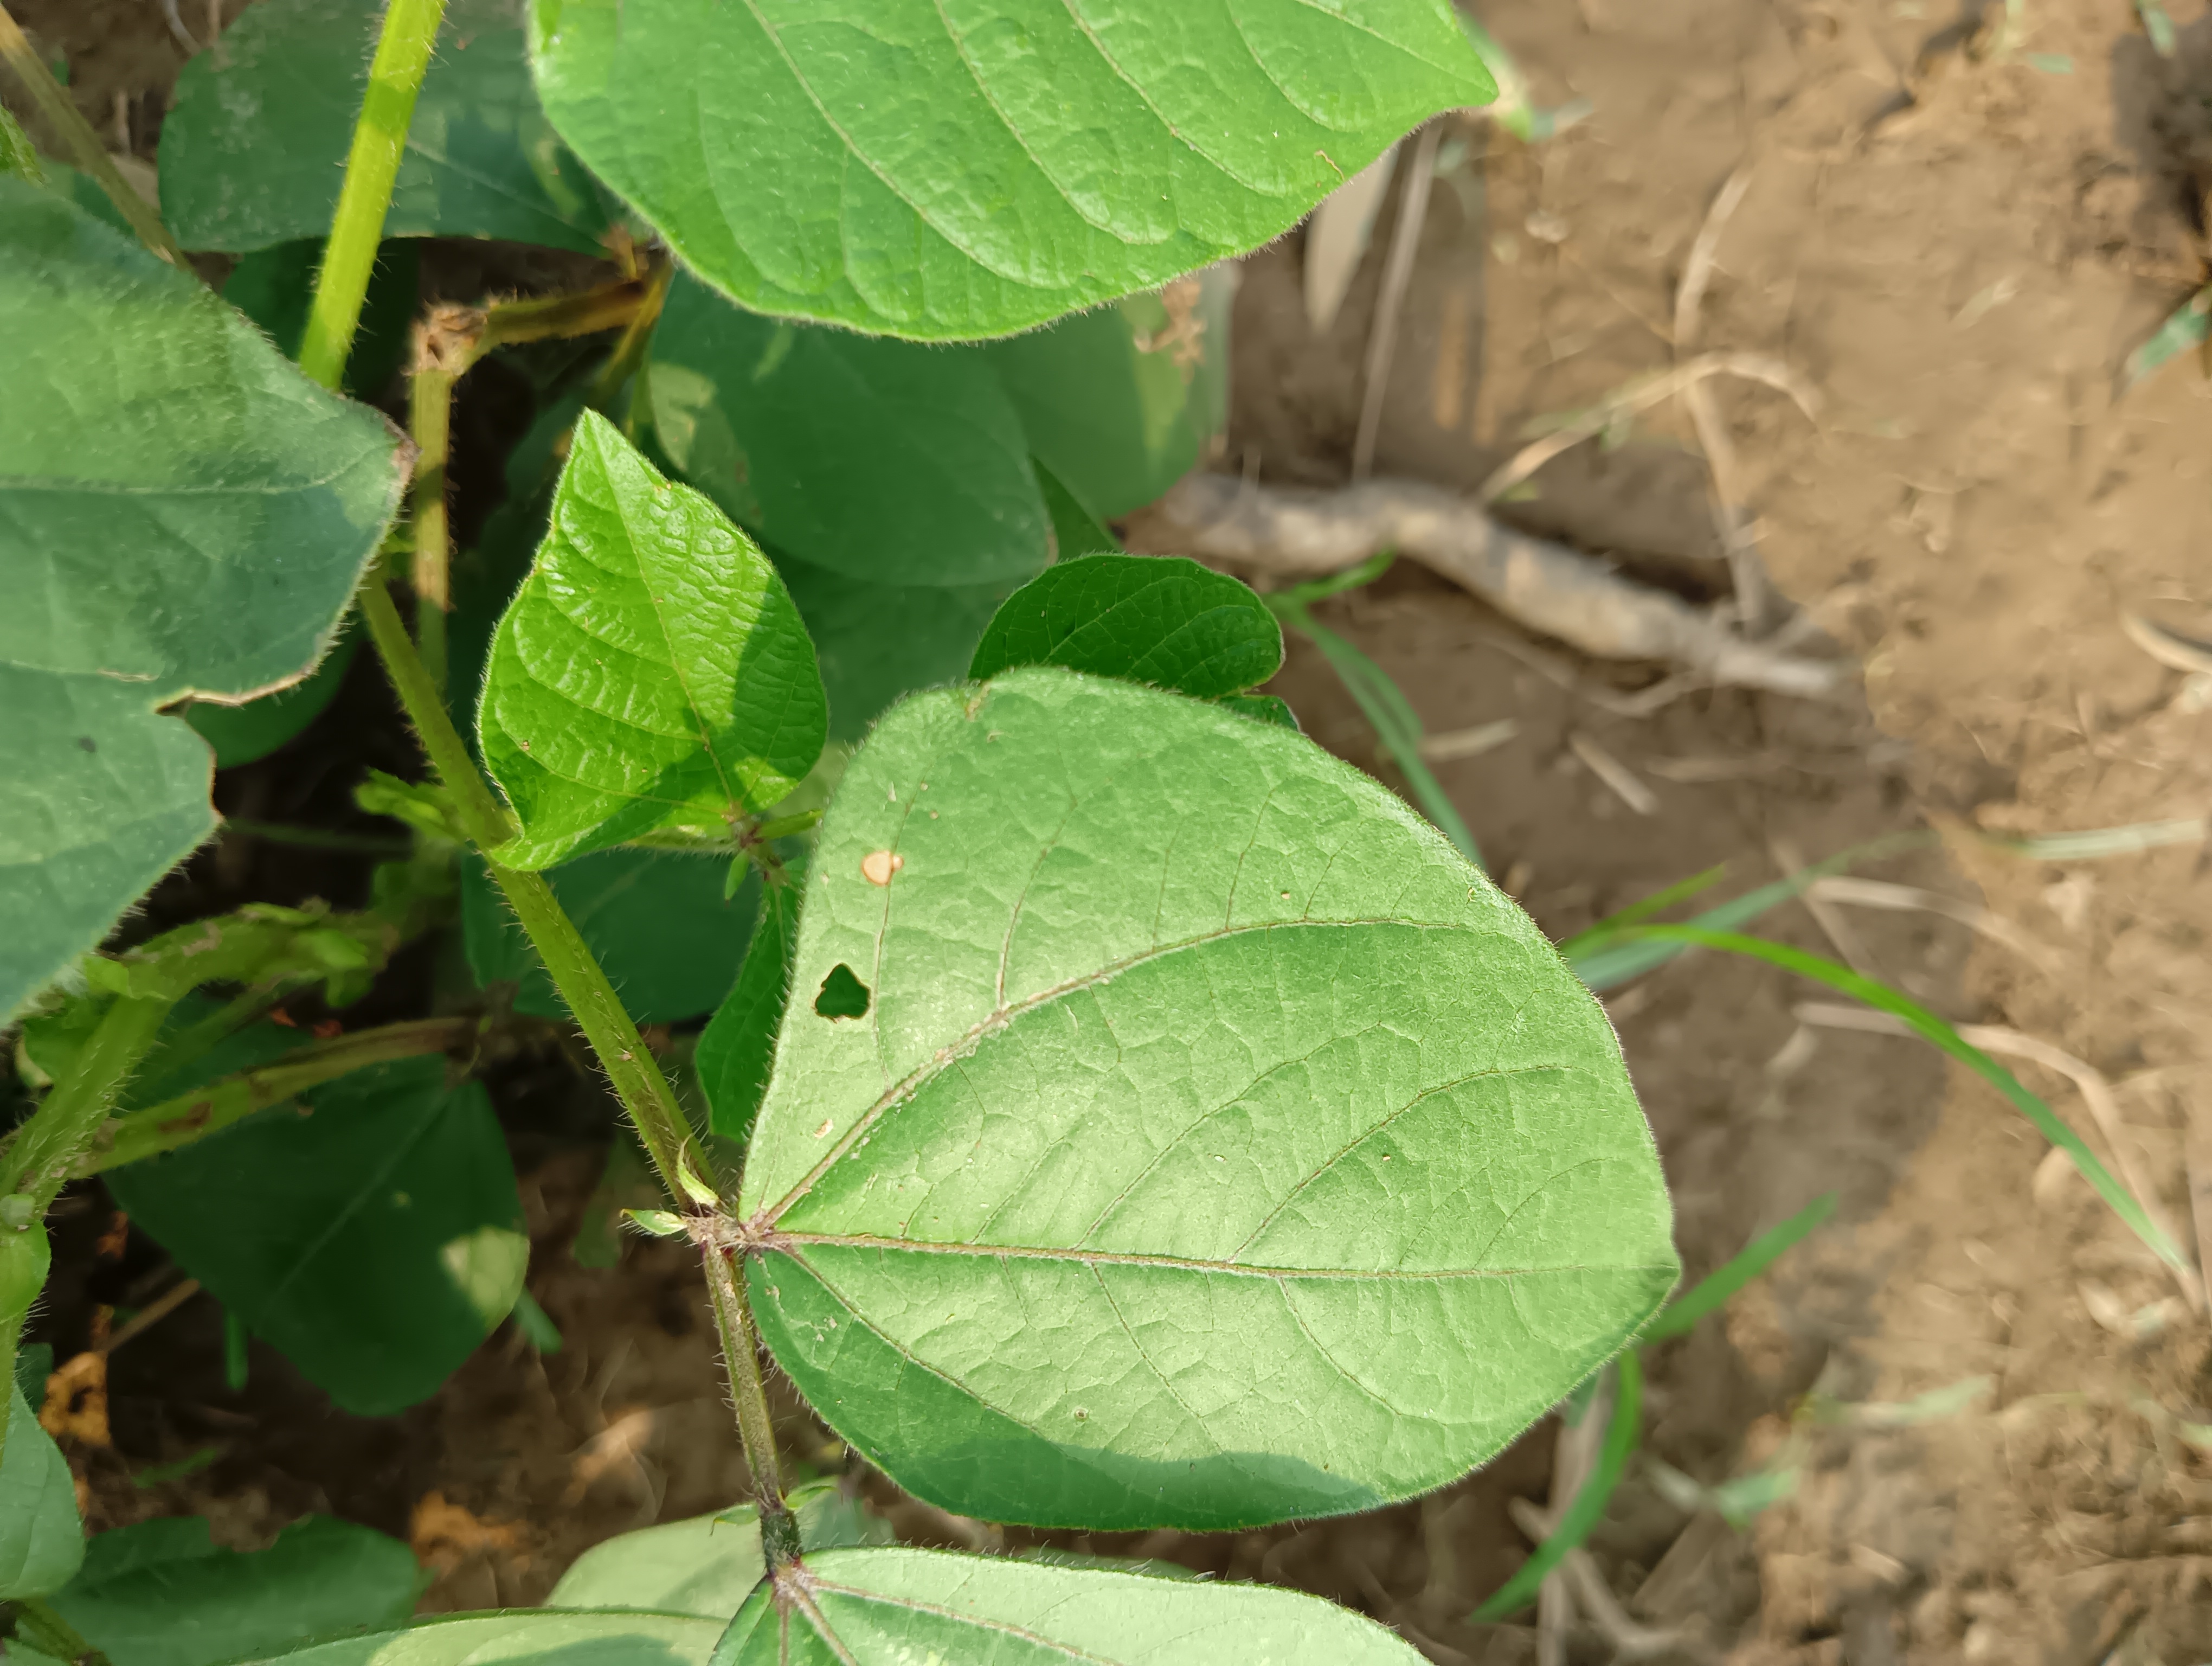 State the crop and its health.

mungbean, healthy
